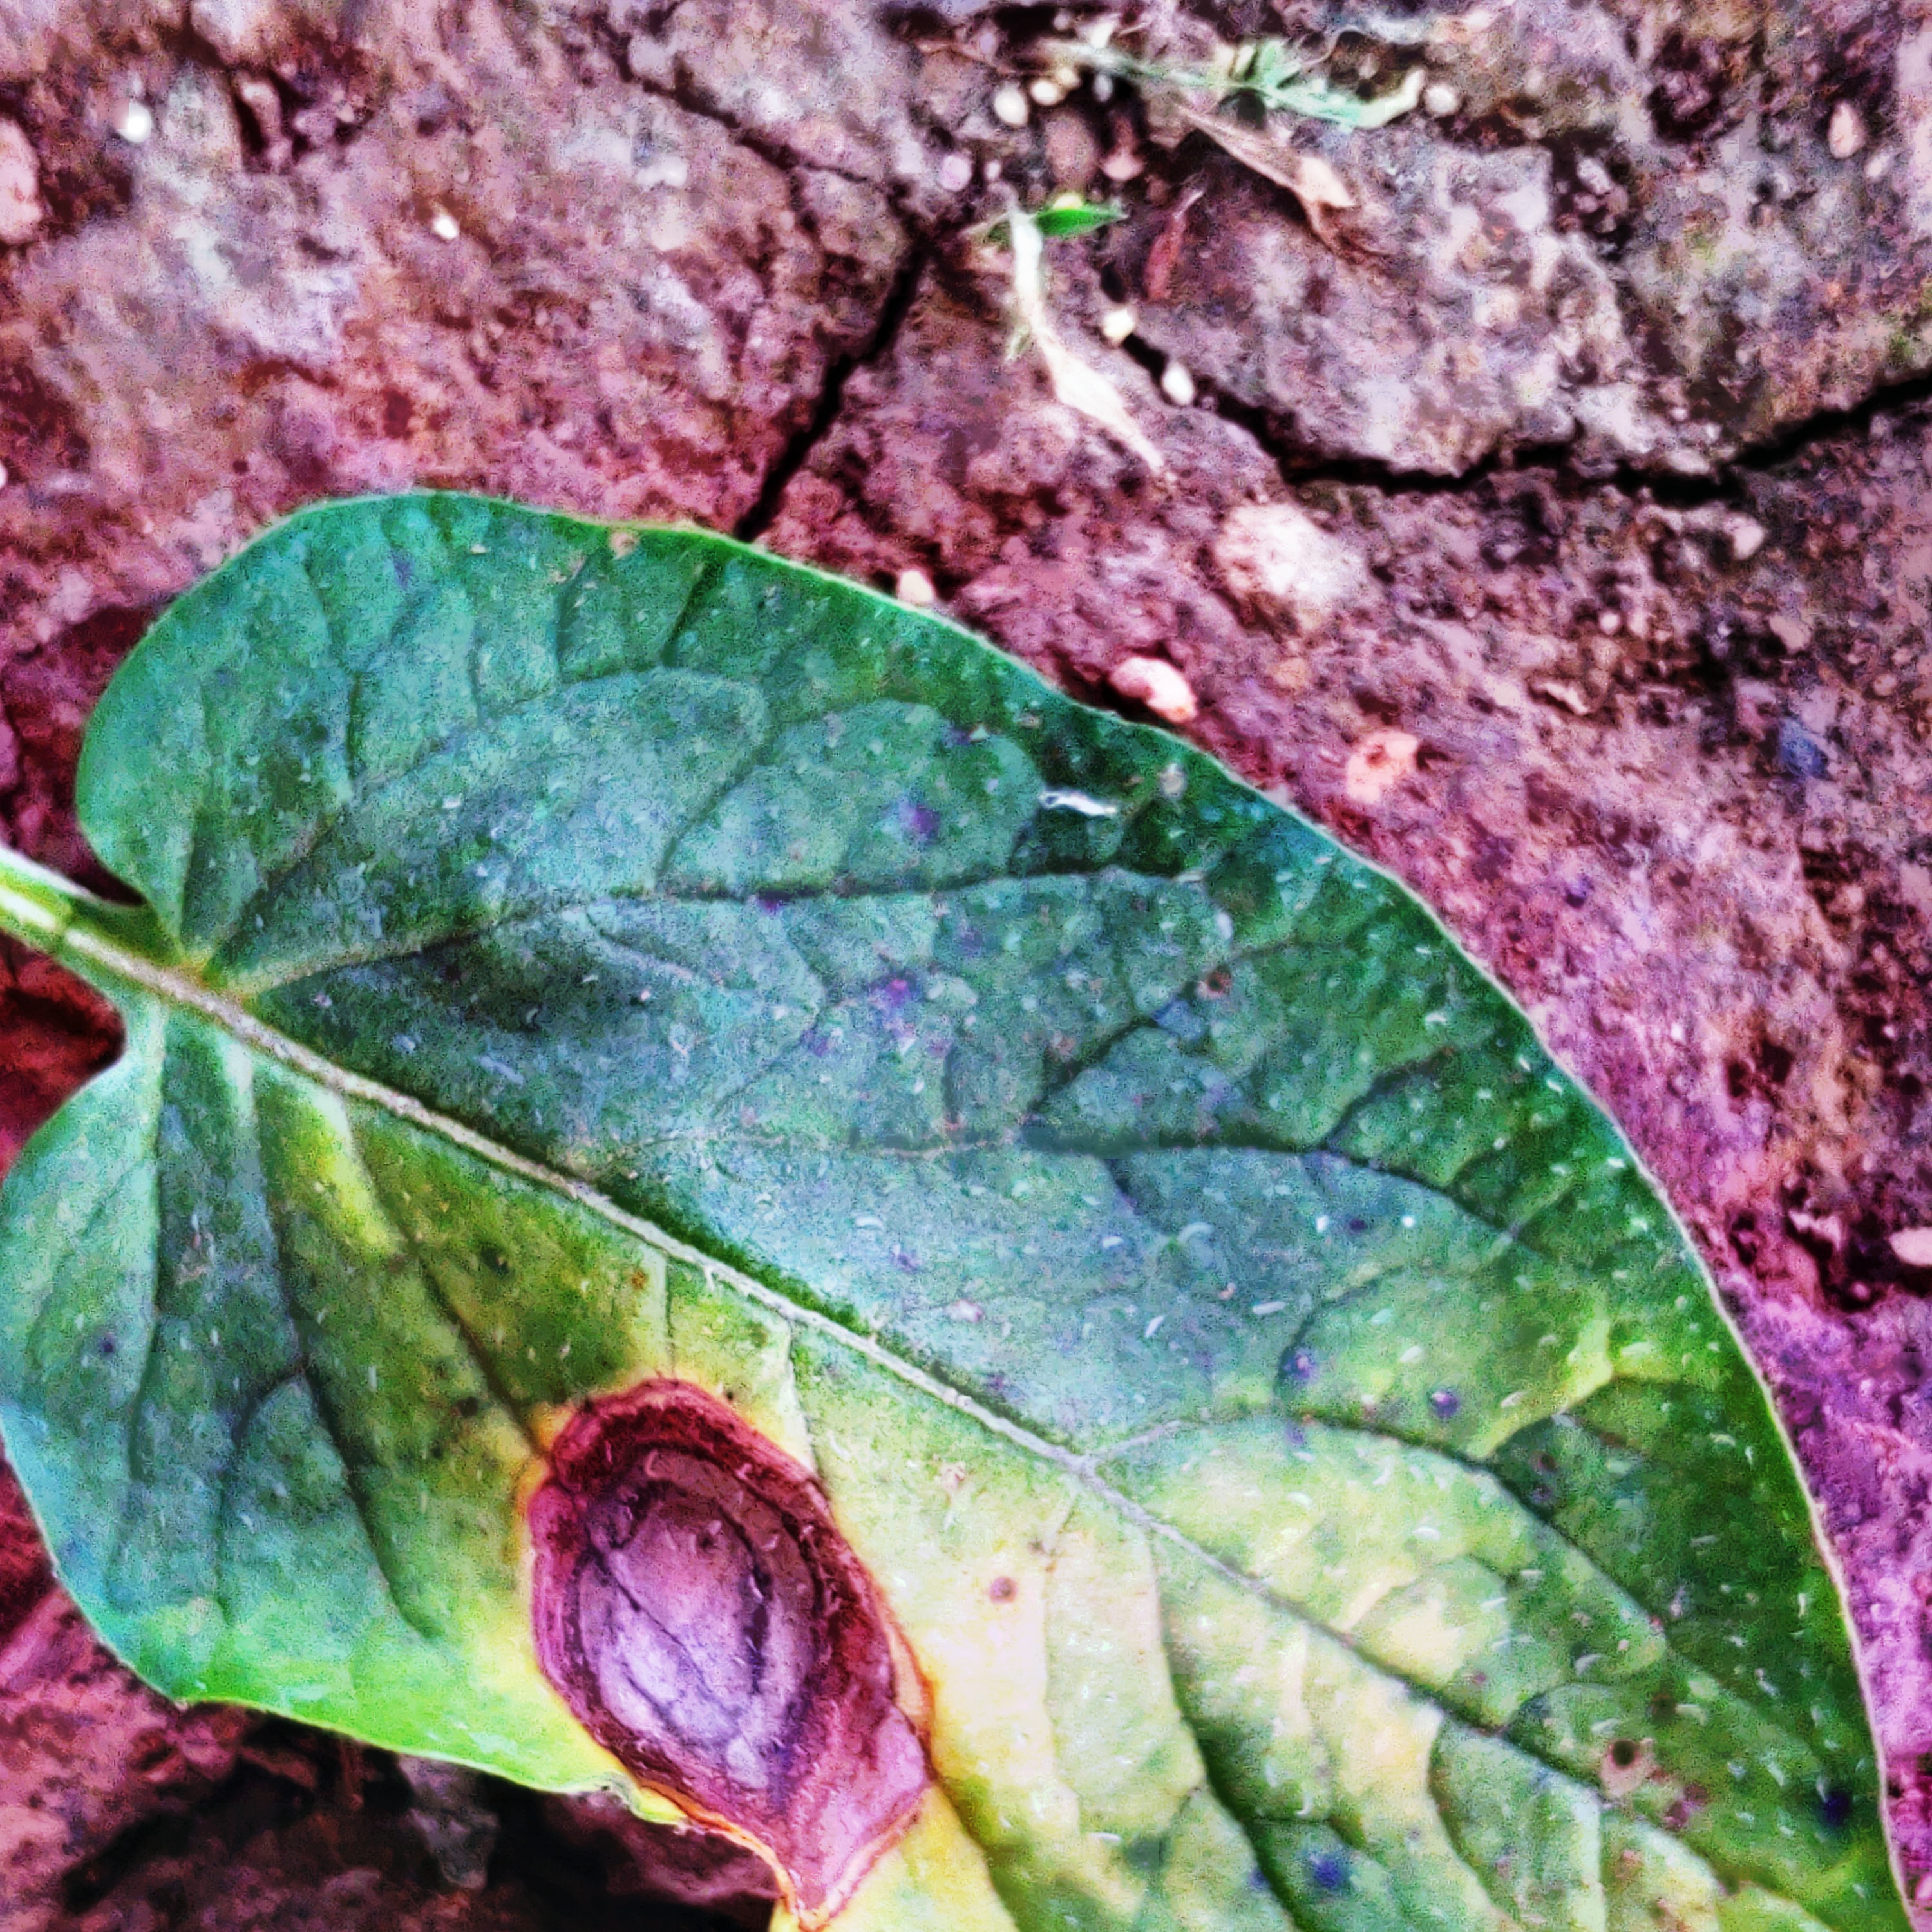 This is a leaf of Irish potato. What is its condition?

late blight
